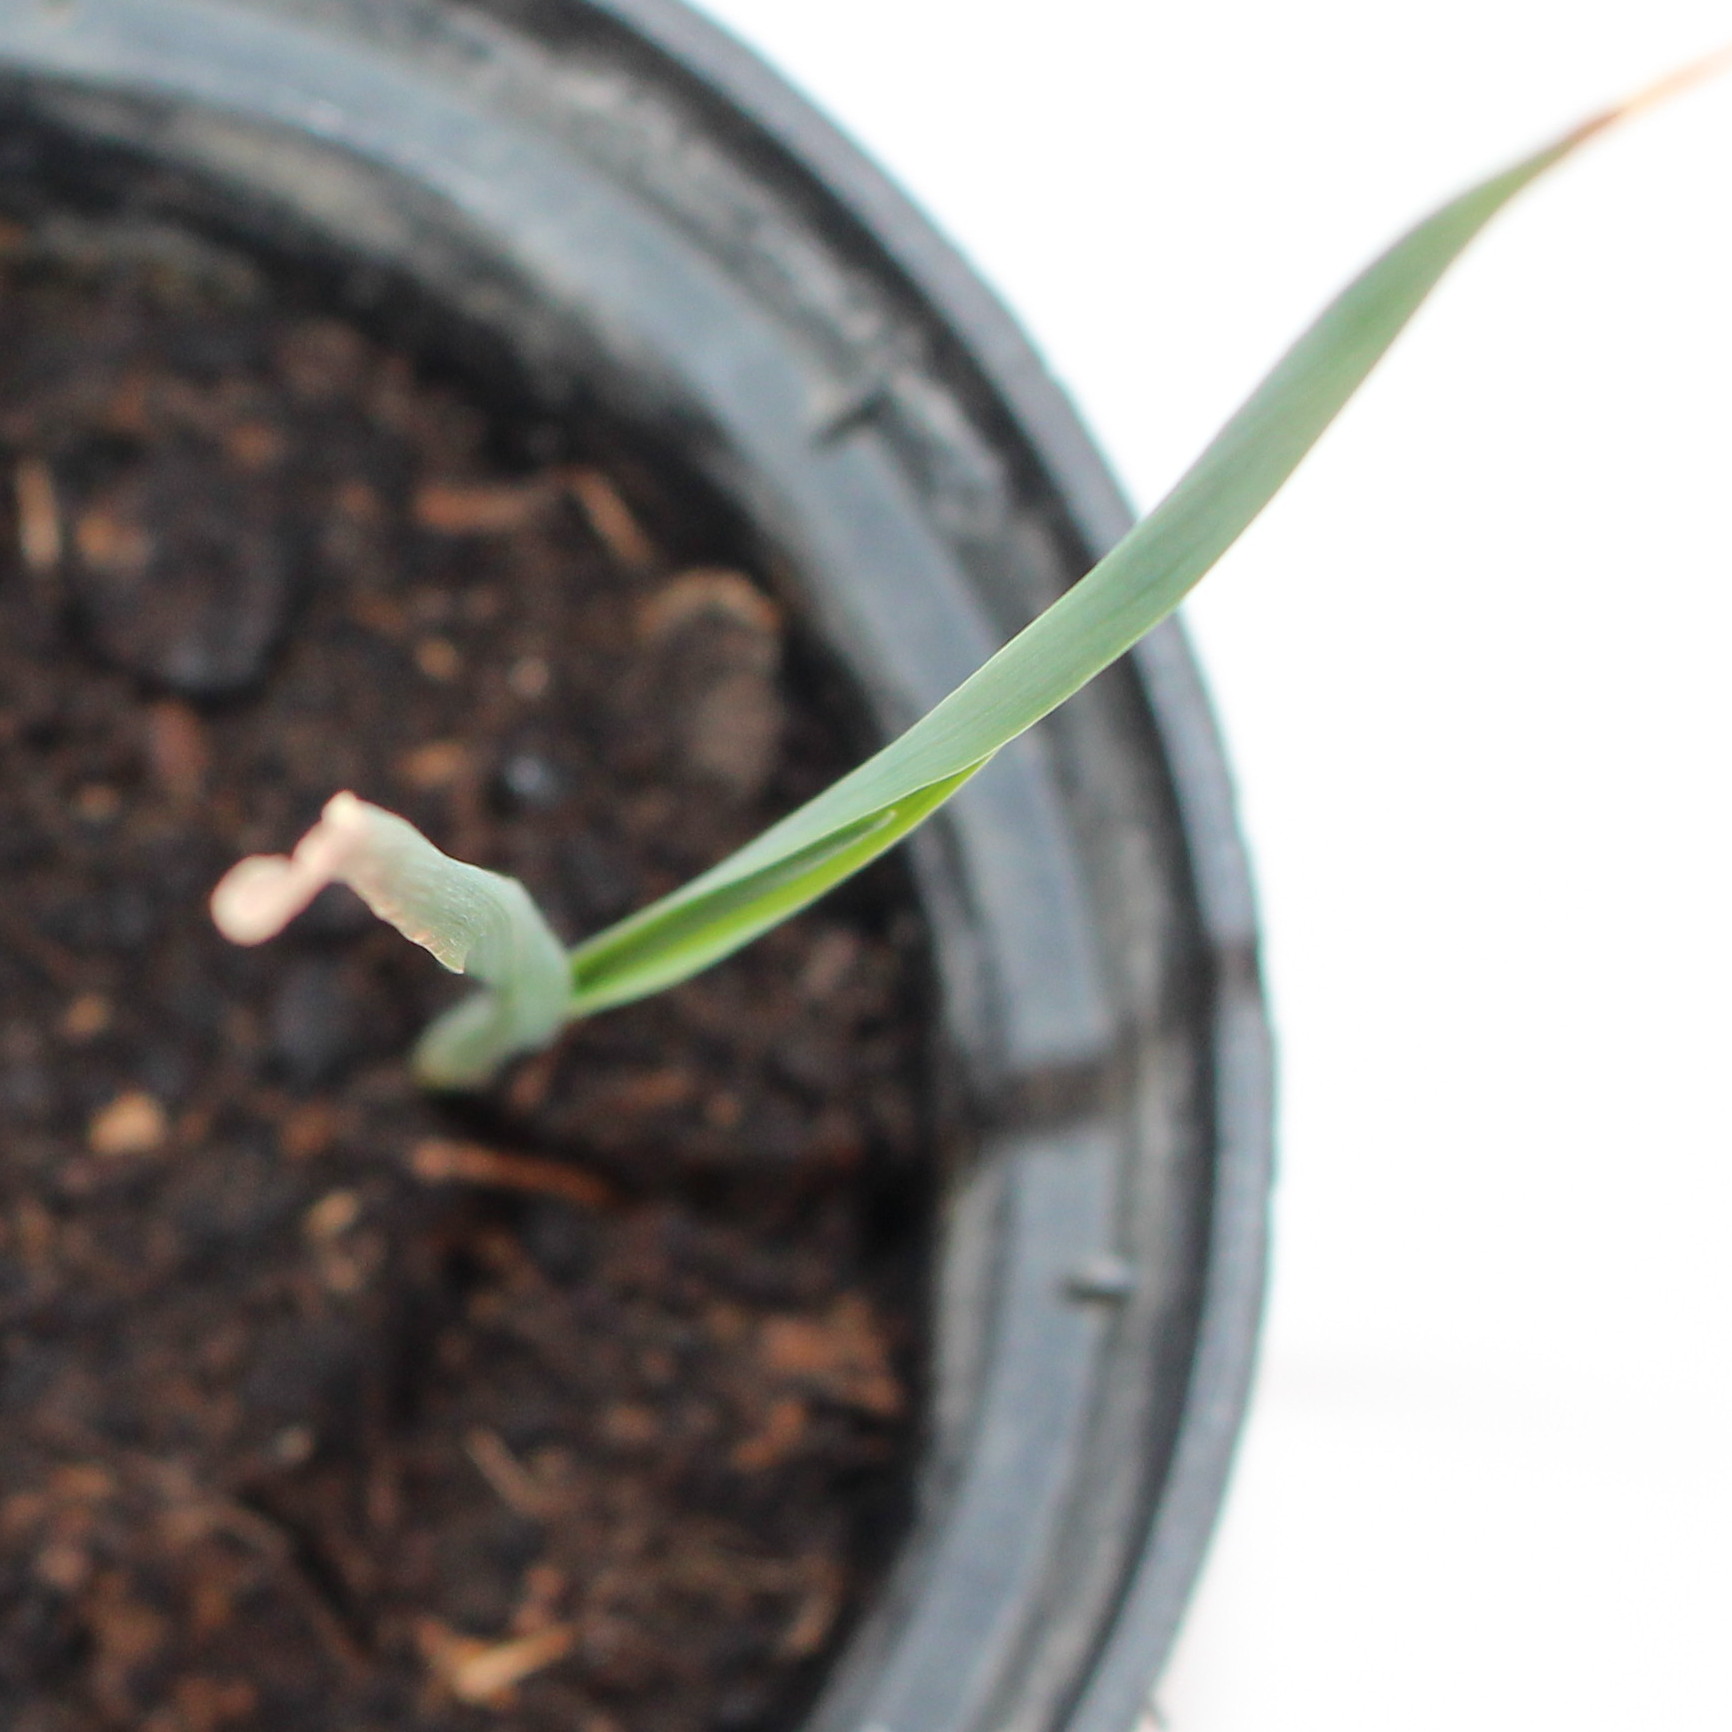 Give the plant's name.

Avena sterilis
